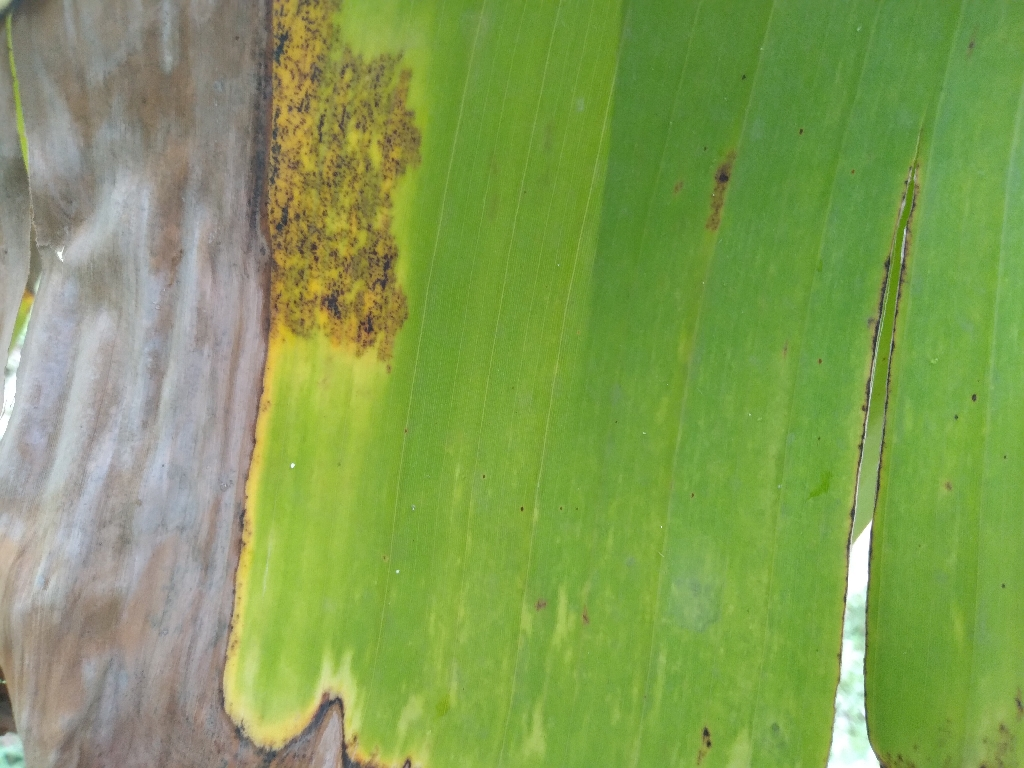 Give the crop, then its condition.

banana, black sigatoka
